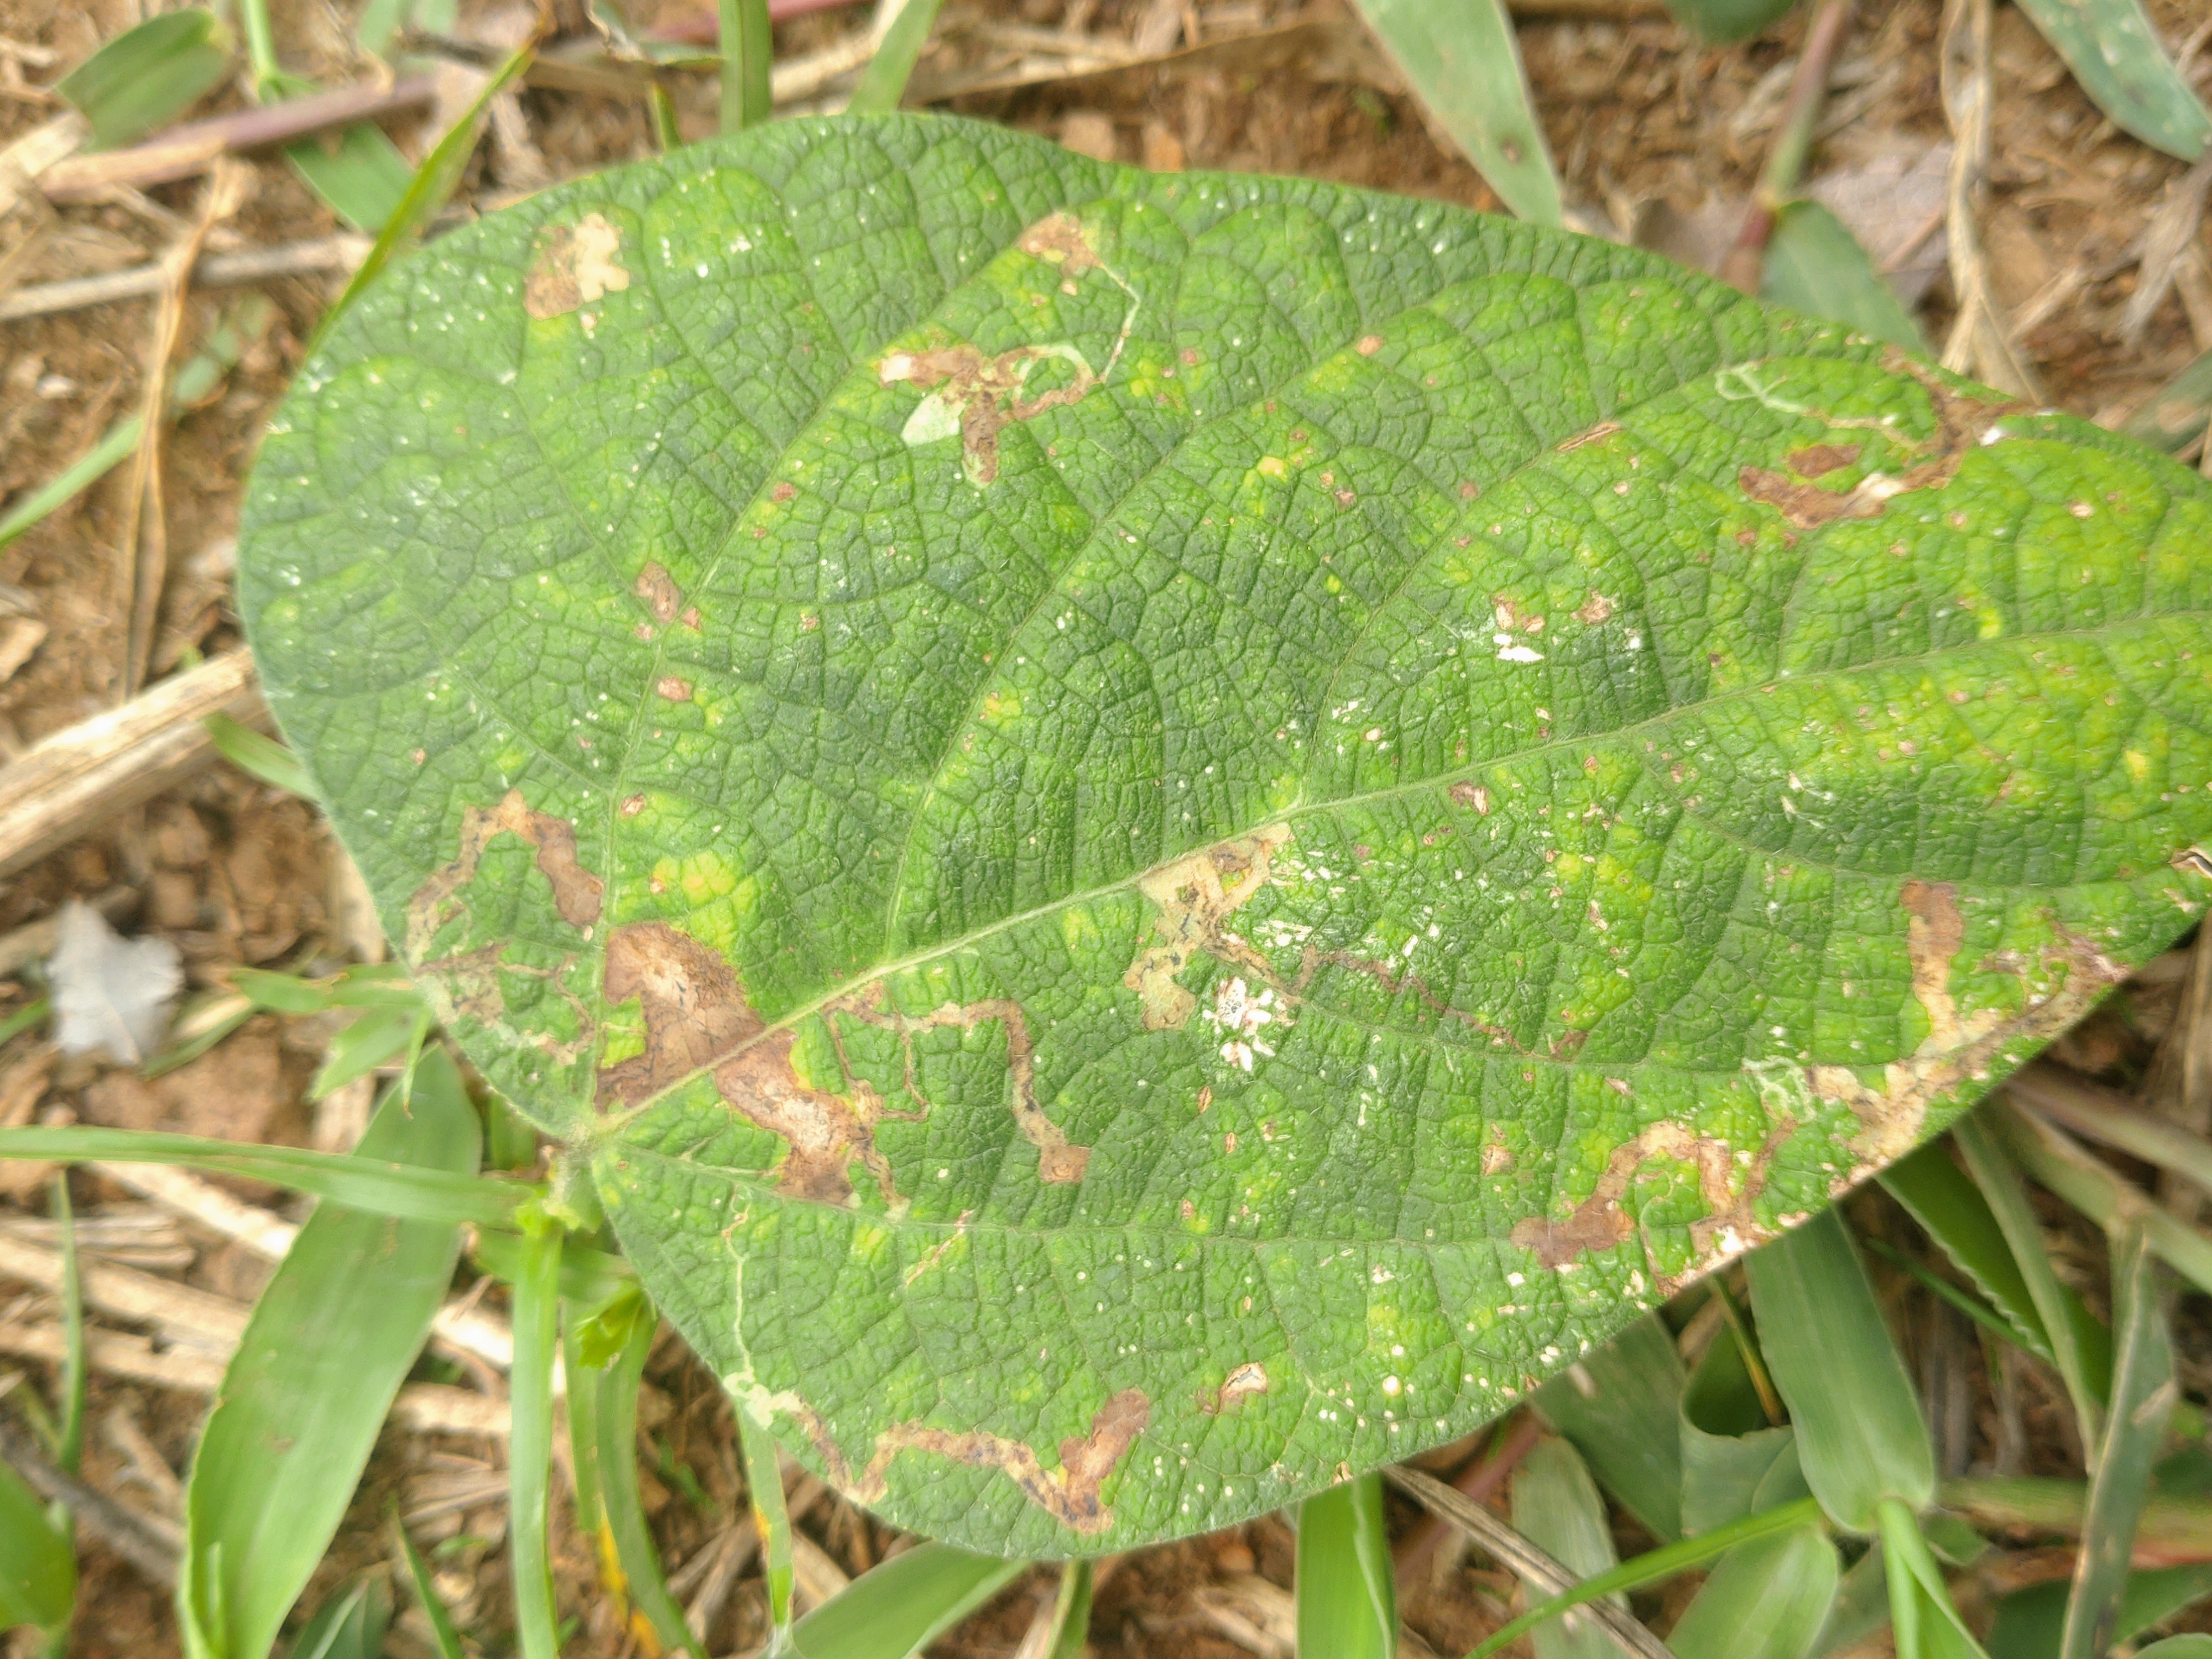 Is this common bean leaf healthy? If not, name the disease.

rust
